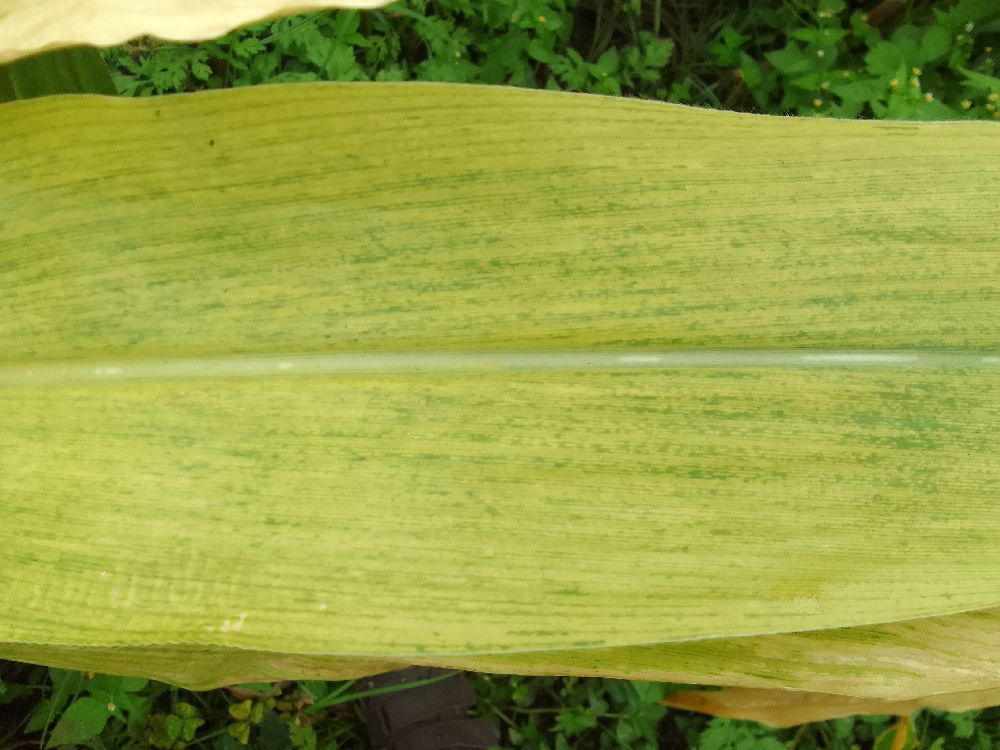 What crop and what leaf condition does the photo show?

maize, maize lethal necrosis
